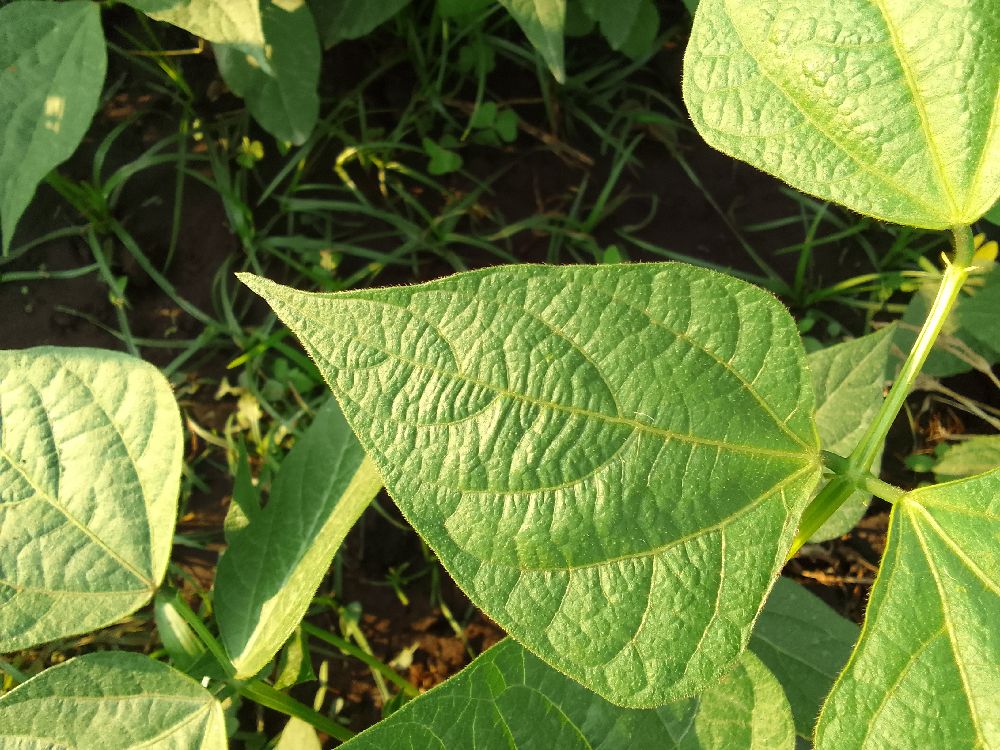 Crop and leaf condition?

common bean, healthy
